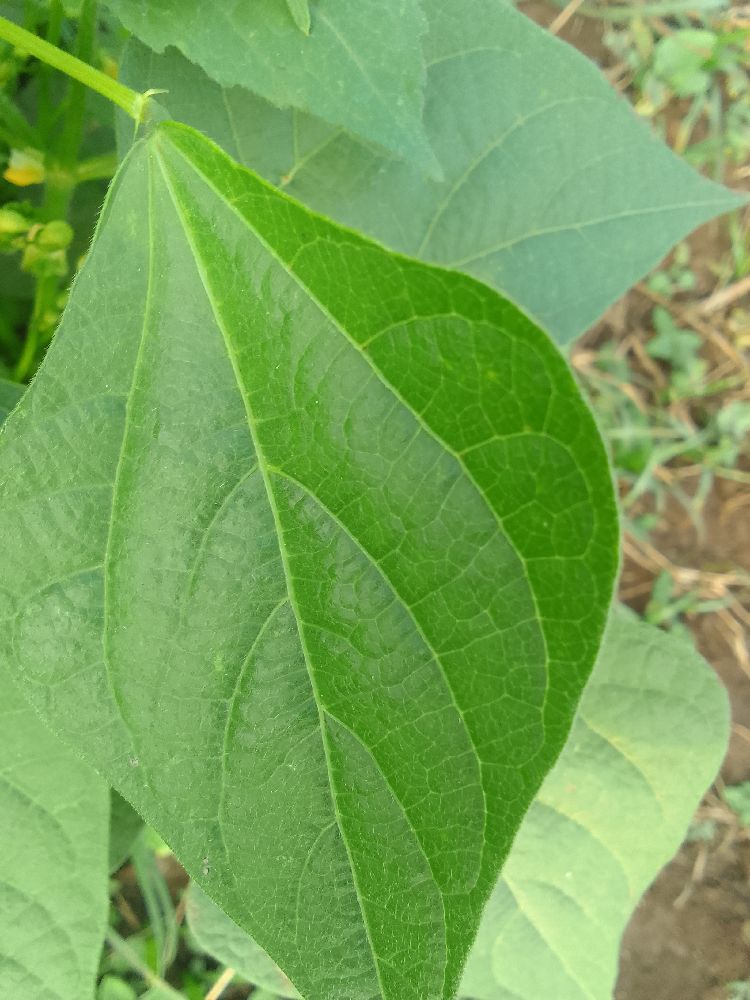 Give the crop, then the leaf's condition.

common bean, healthy
